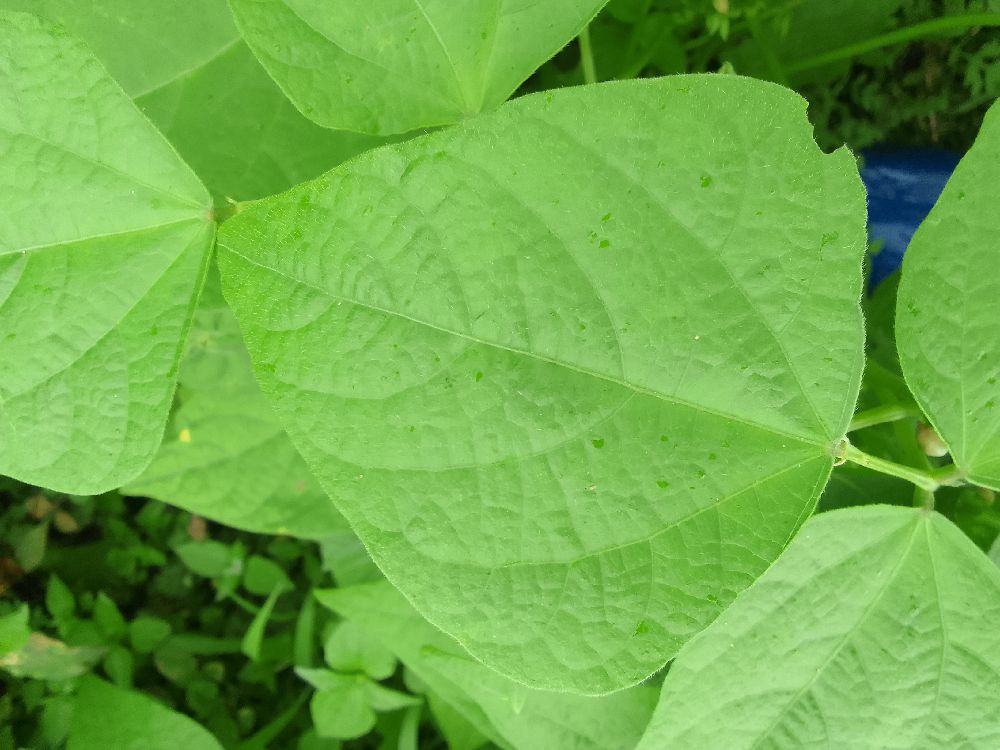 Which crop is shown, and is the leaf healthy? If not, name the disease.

common bean, healthy
